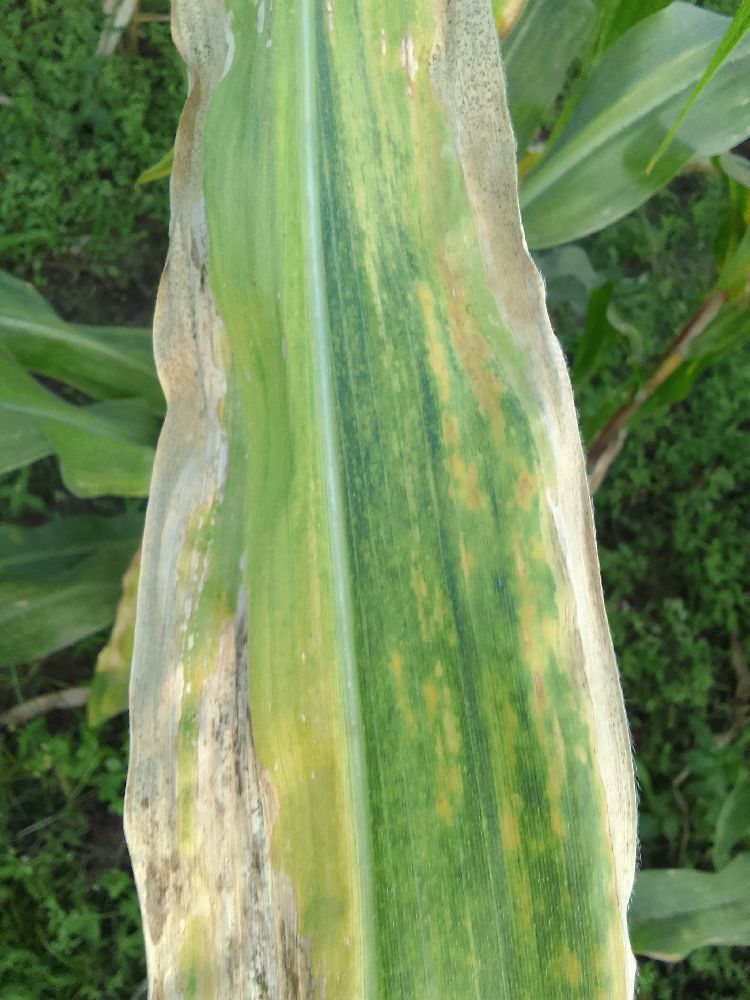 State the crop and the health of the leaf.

maize, maize lethal necrosis
